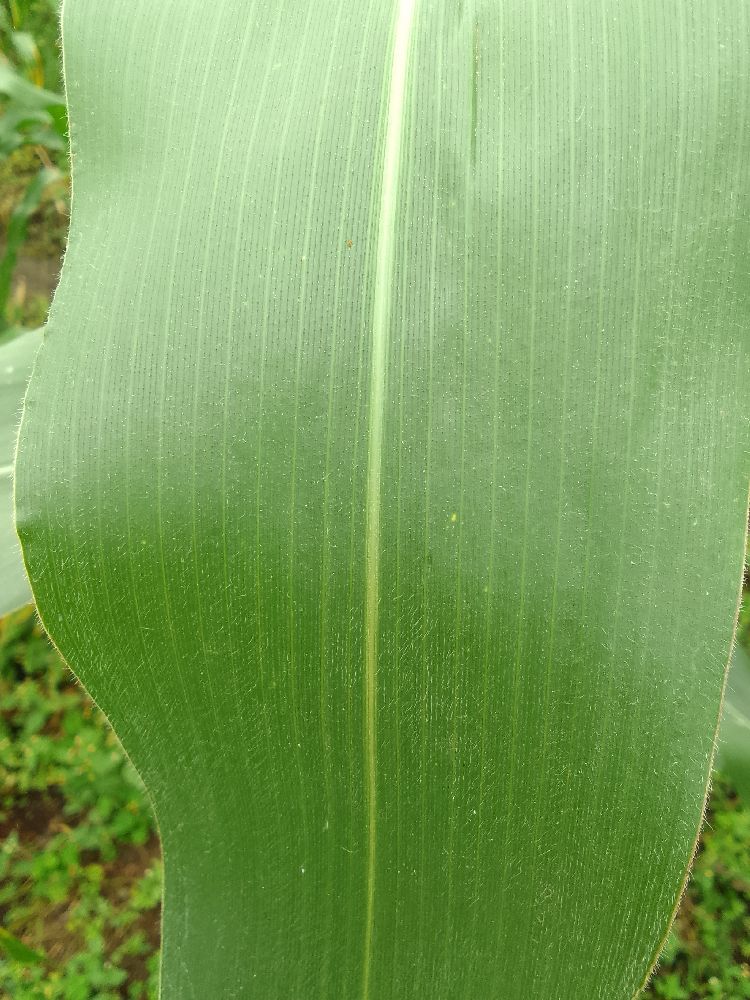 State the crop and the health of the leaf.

maize, healthy
